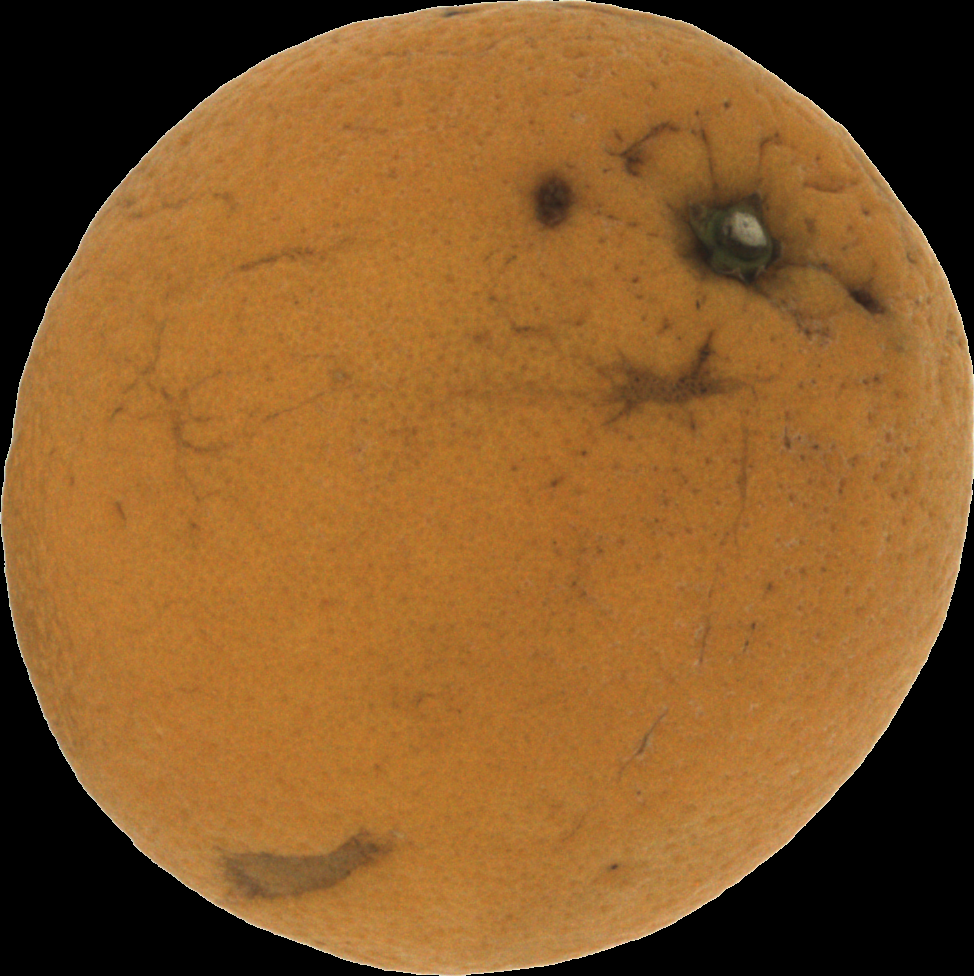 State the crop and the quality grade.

orange, bad
